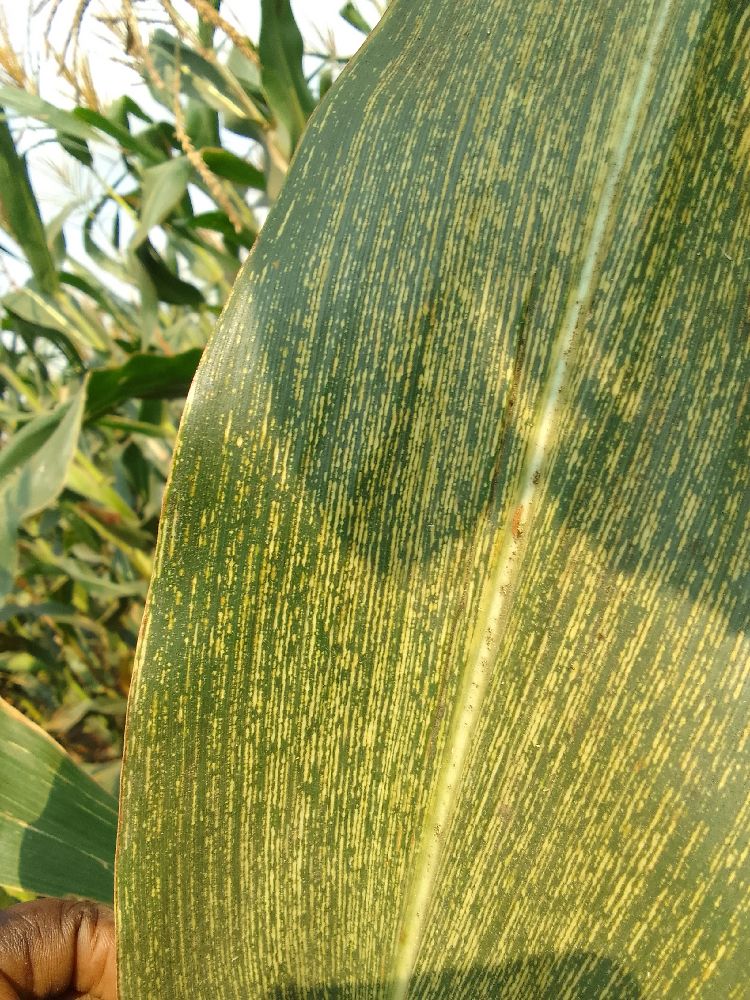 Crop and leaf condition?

maize, maize streak virus
